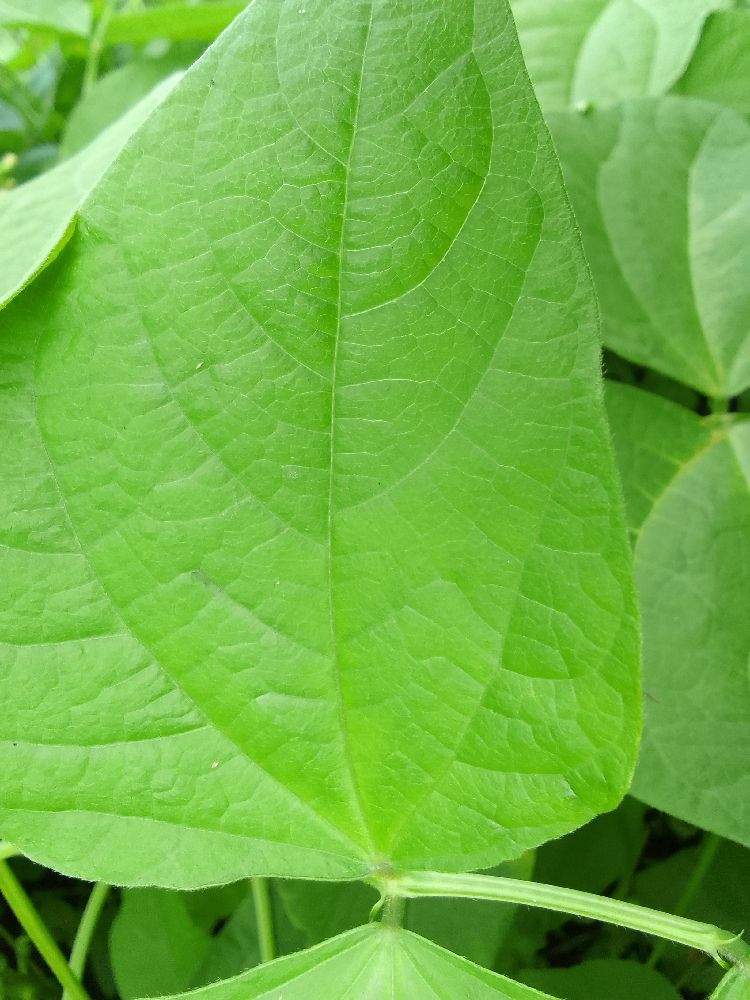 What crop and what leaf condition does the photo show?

common bean, healthy
